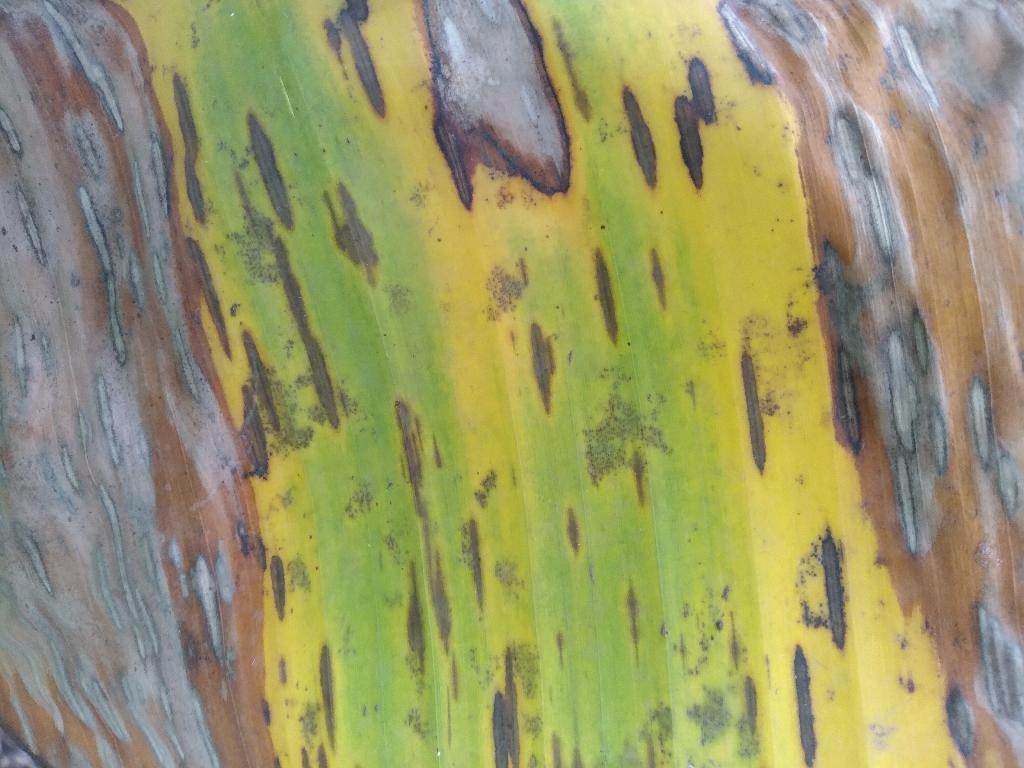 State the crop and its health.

banana, black sigatoka
